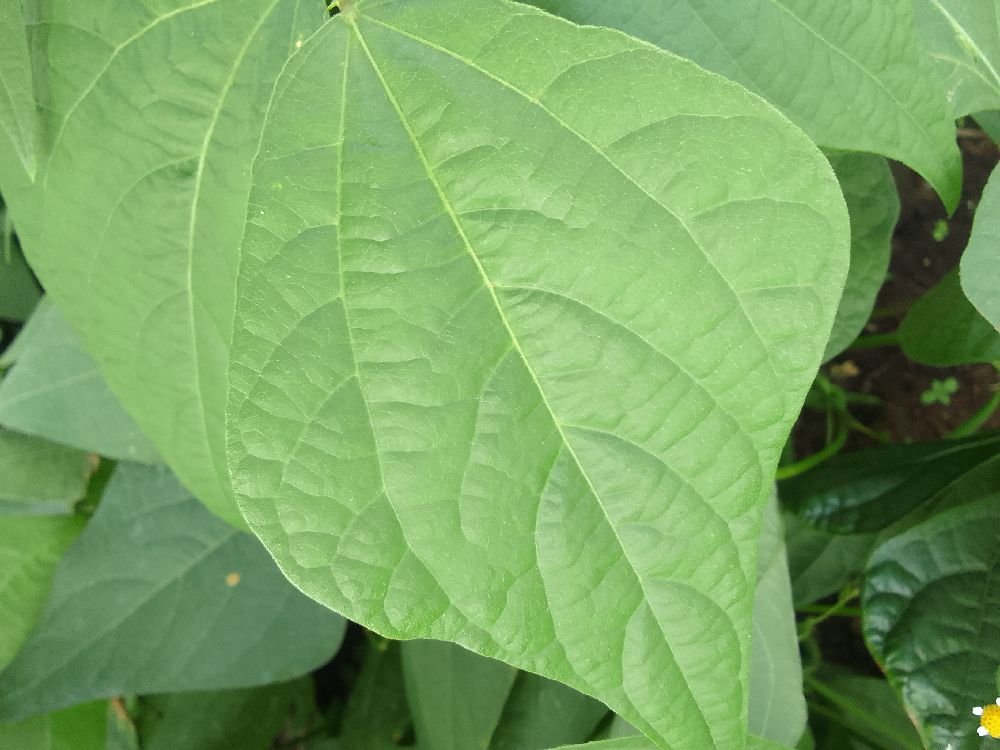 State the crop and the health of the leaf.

common bean, healthy
